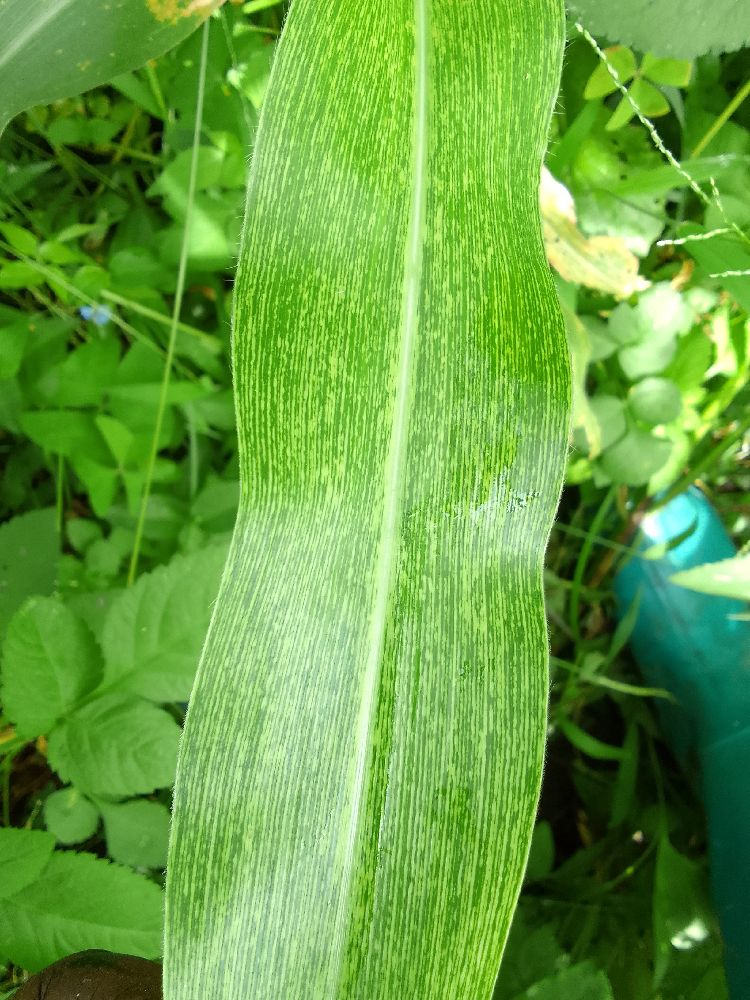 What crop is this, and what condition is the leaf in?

maize, maize streak virus
